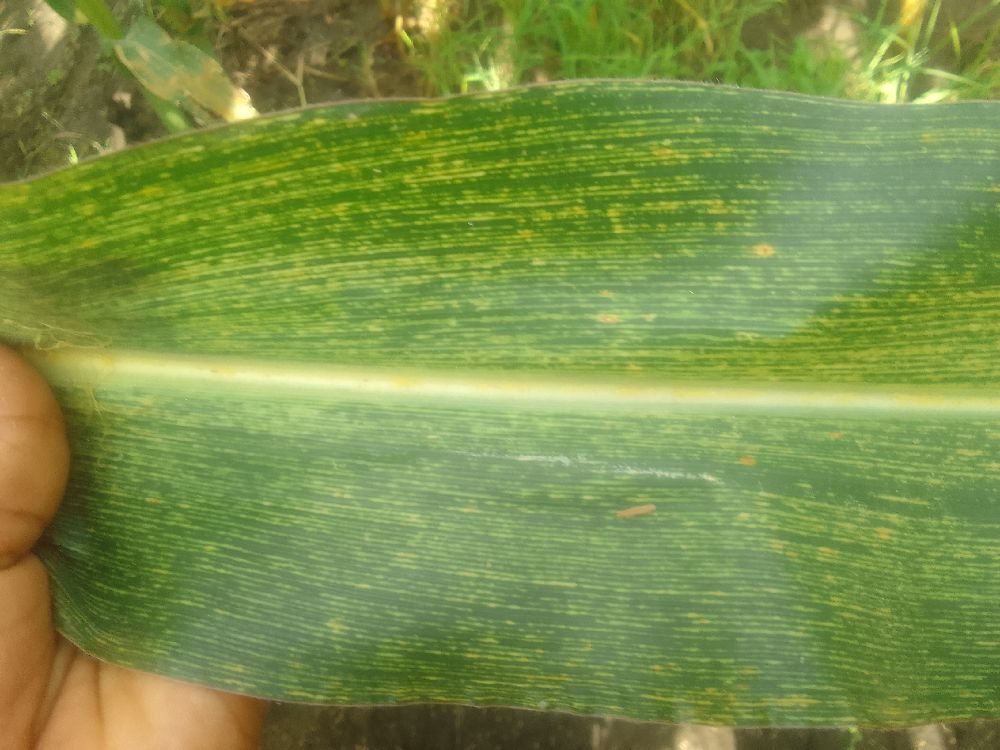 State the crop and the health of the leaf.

maize, maize streak virus
